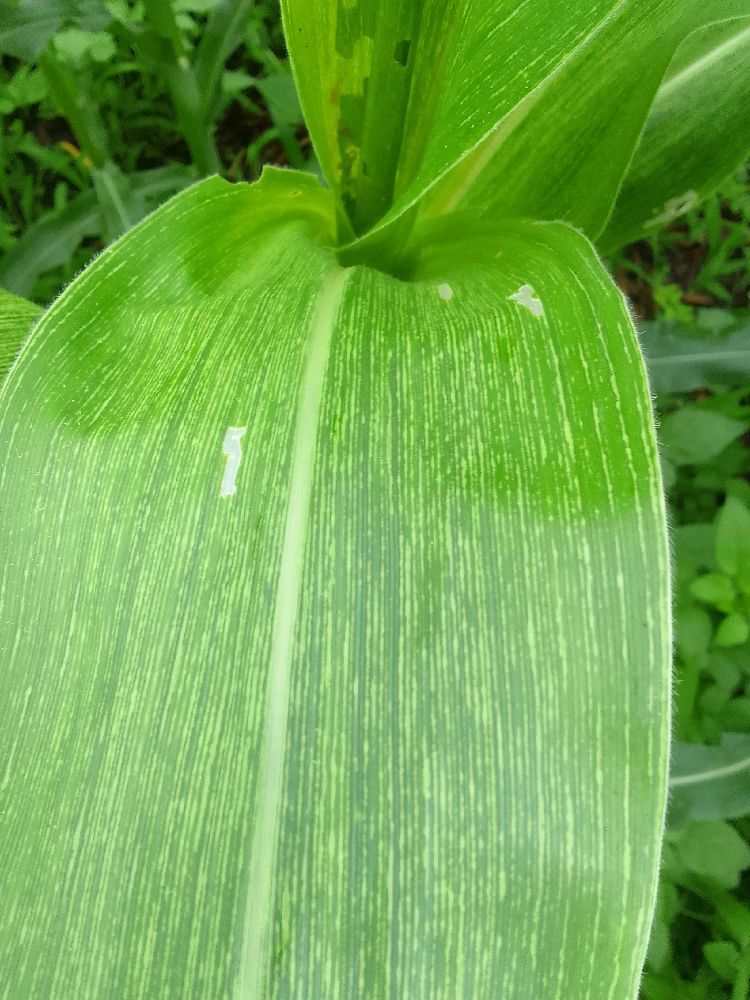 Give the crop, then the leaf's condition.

maize, healthy
